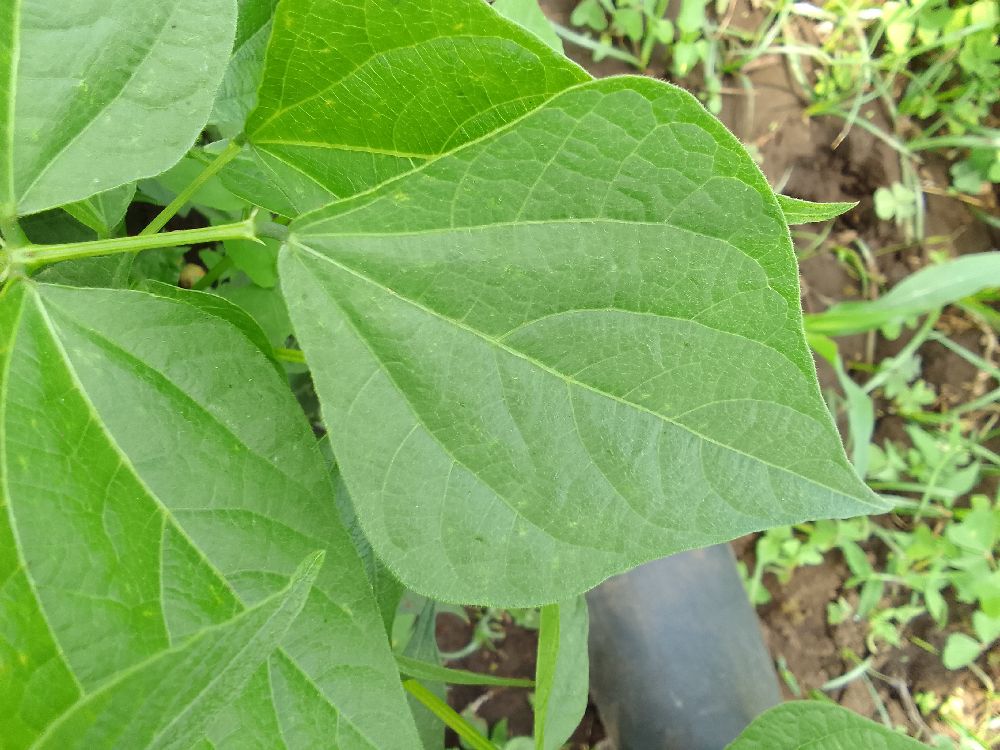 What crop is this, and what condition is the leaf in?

common bean, healthy
